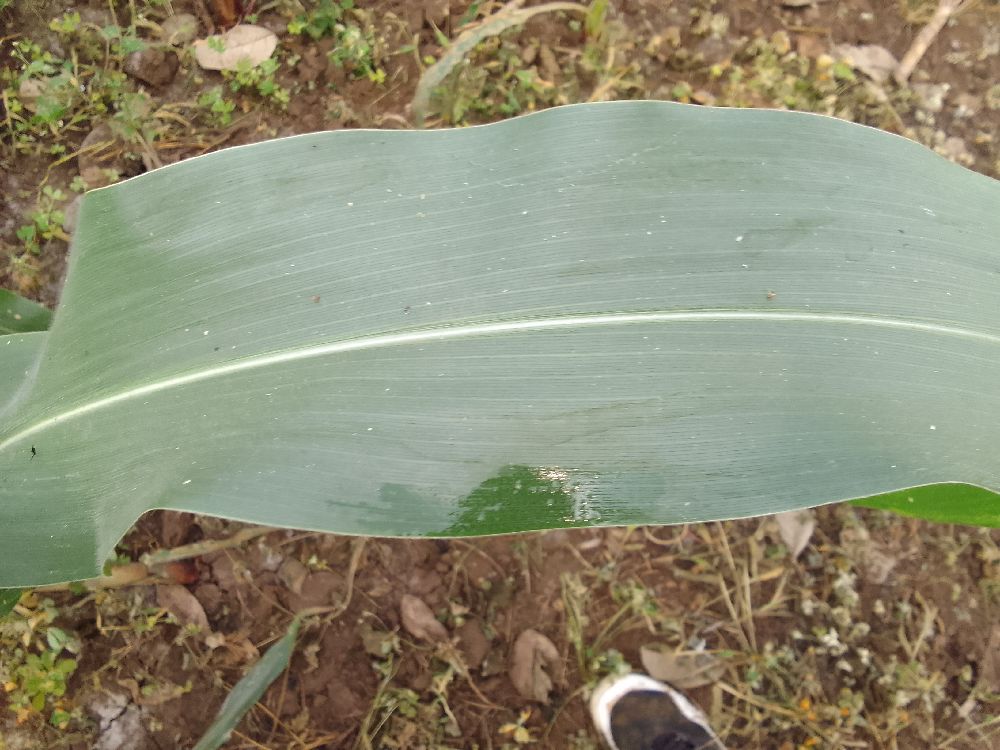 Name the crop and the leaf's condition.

maize, healthy
